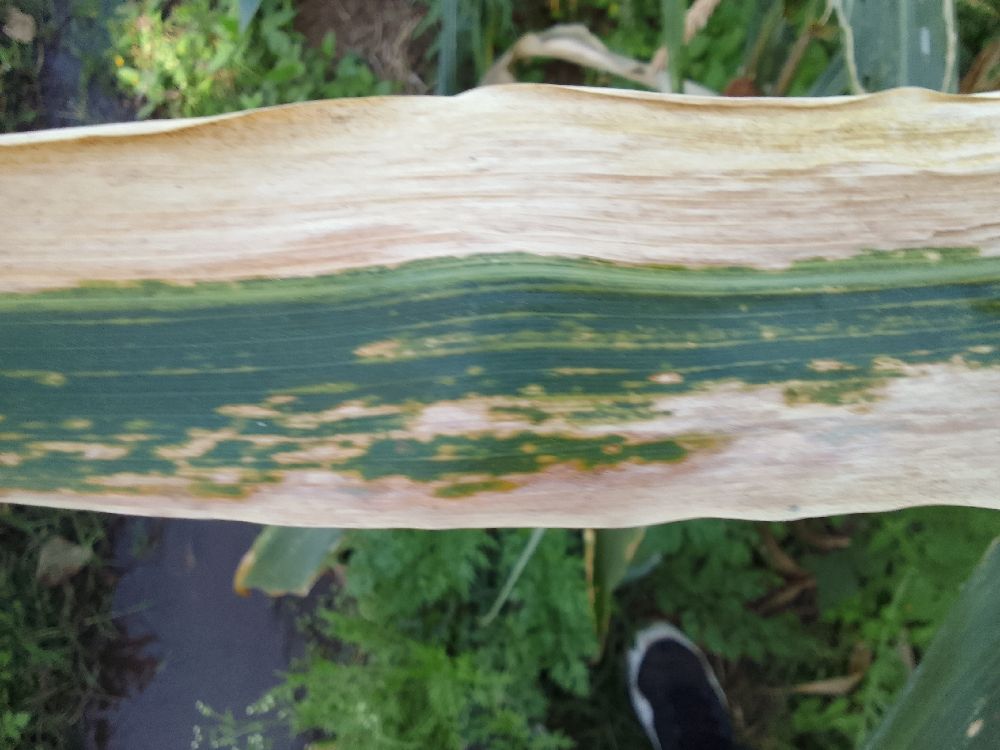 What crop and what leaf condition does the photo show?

maize, maize lethal necrosis
